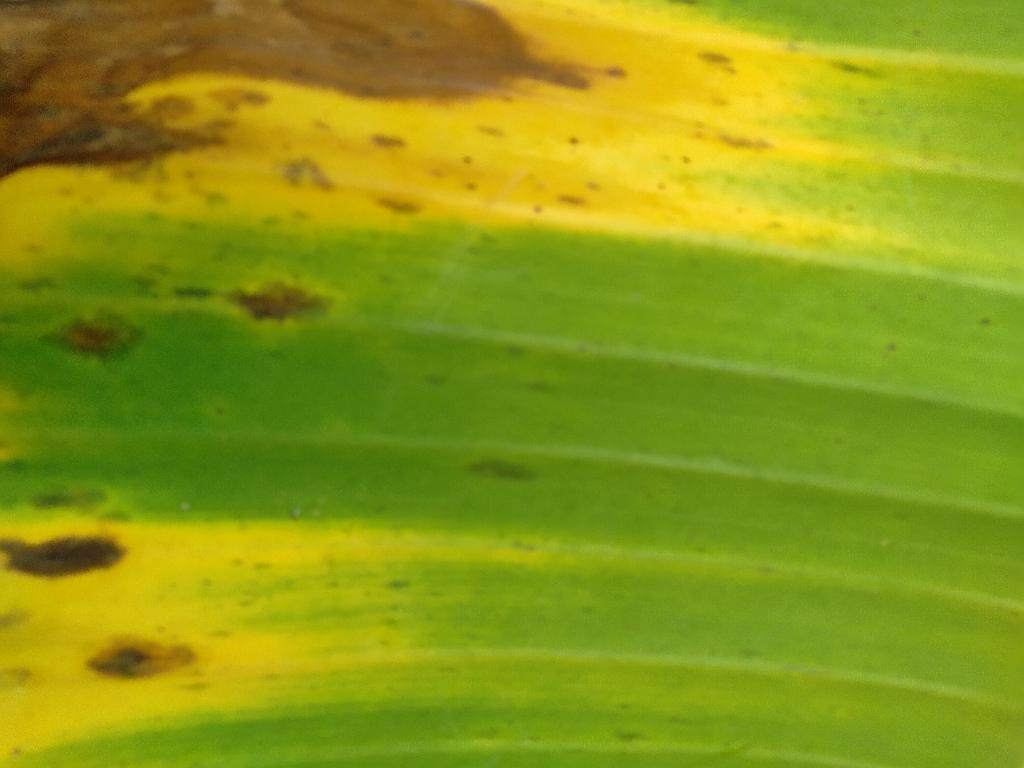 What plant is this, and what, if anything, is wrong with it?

banana, black sigatoka
